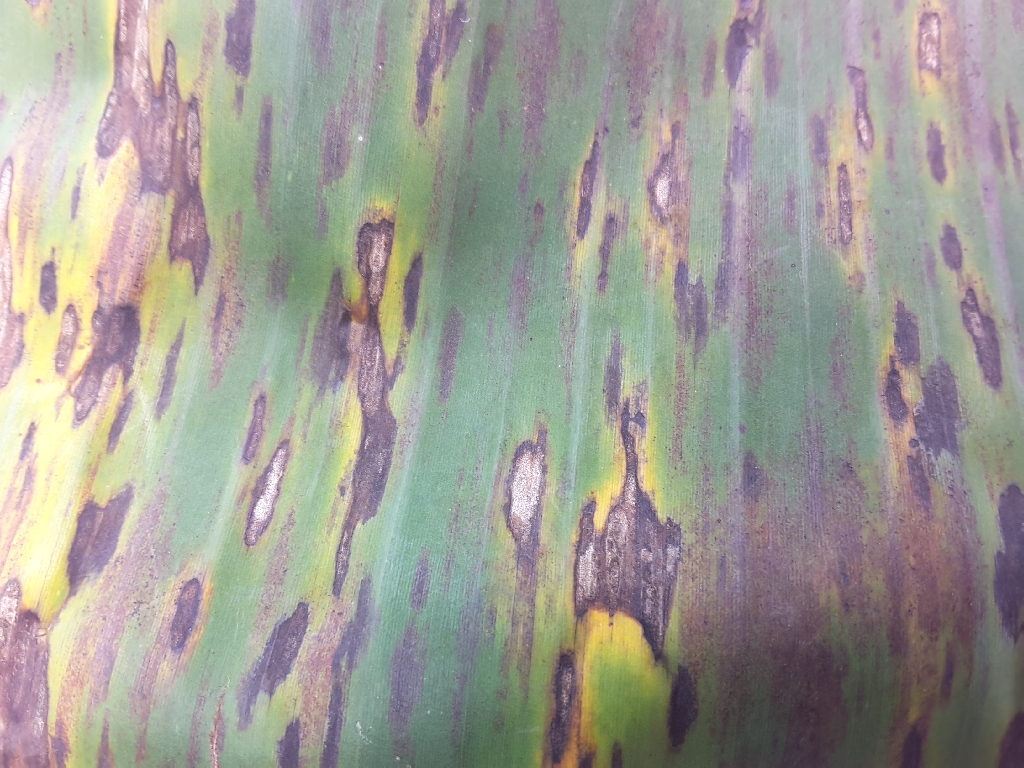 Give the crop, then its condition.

banana, black sigatoka
